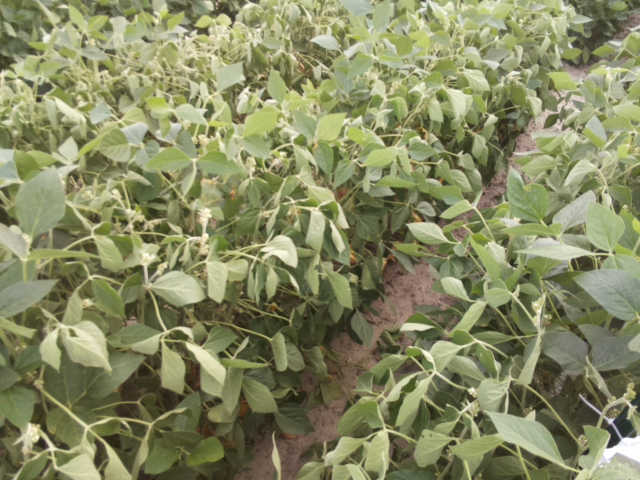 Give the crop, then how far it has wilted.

soybean, moderate turgor loss in upper canopy
